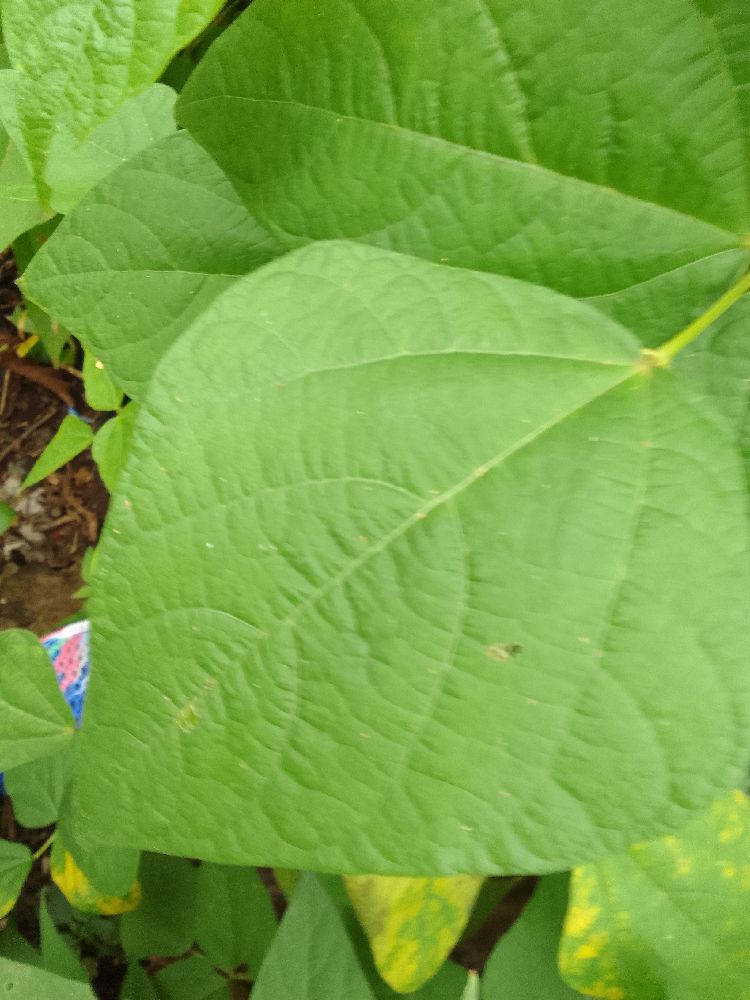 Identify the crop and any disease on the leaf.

common bean, healthy
